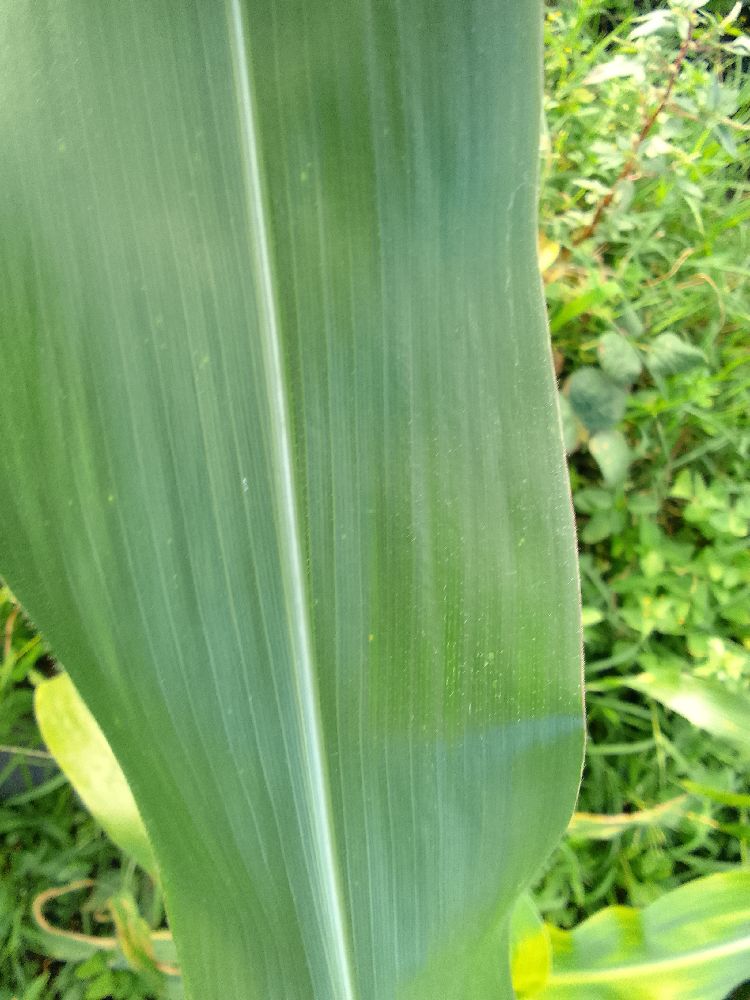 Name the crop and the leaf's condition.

maize, healthy
